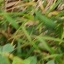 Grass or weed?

unstructured weed
